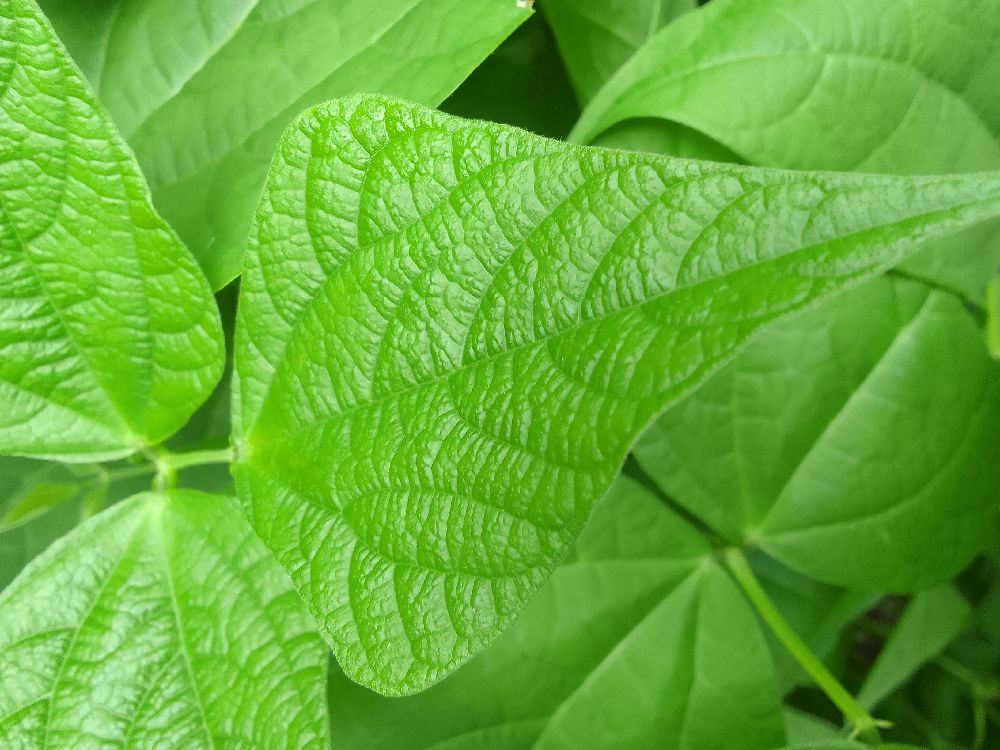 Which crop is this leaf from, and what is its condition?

common bean, healthy
